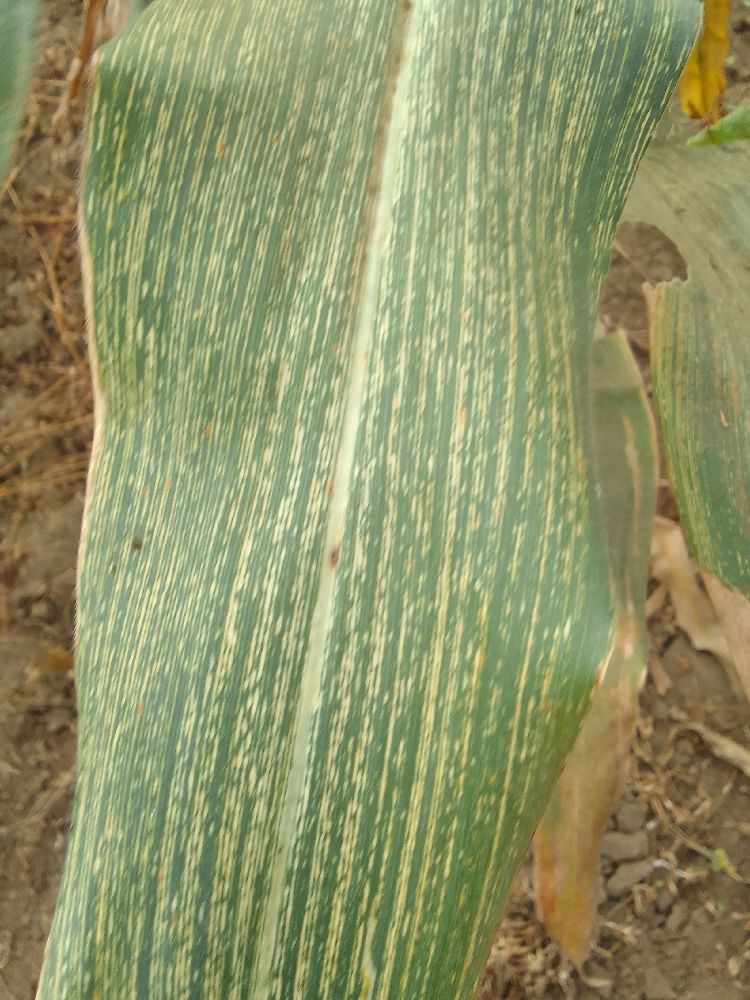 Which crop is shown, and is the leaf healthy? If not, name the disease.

maize, maize streak virus
